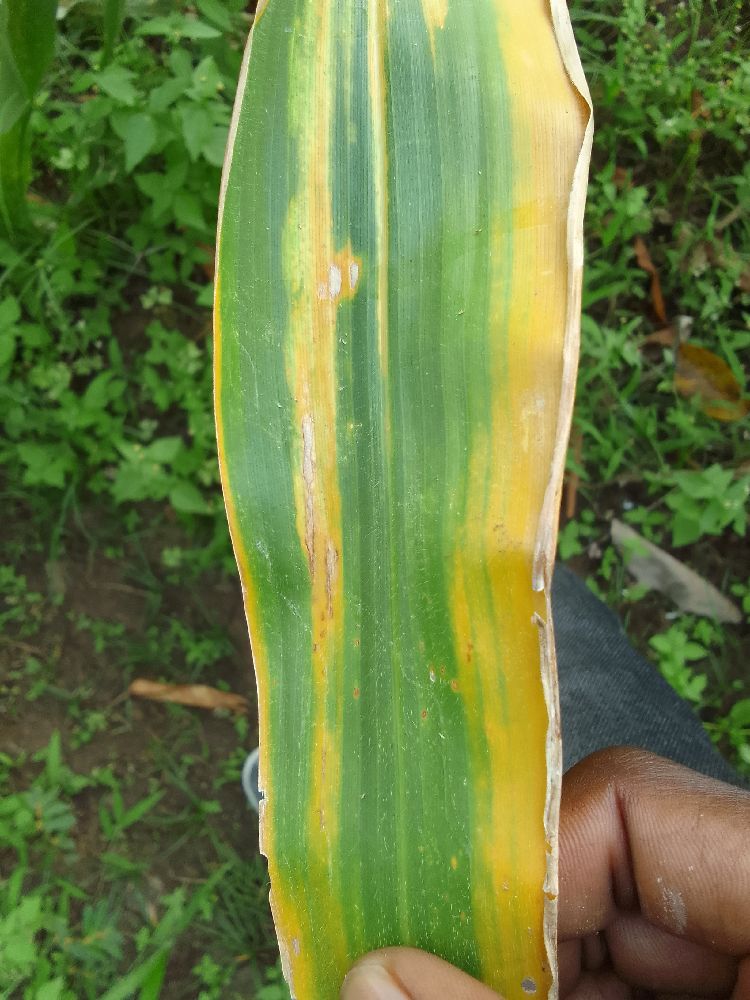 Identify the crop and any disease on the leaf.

maize, maize lethal necrosis
